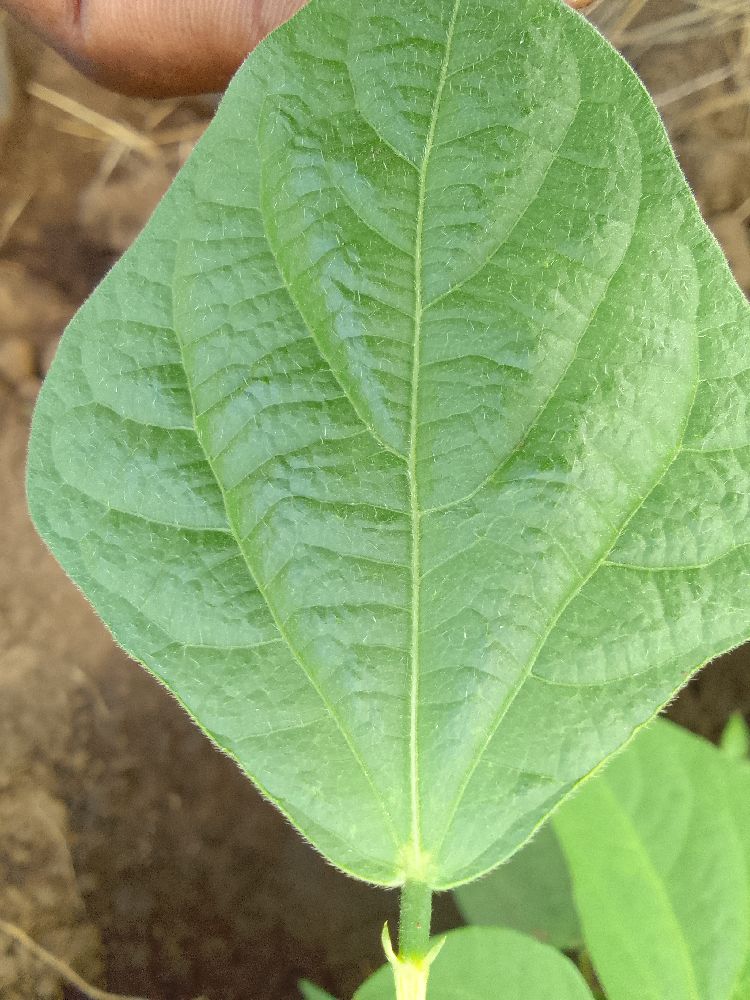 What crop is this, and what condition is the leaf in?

common bean, healthy
